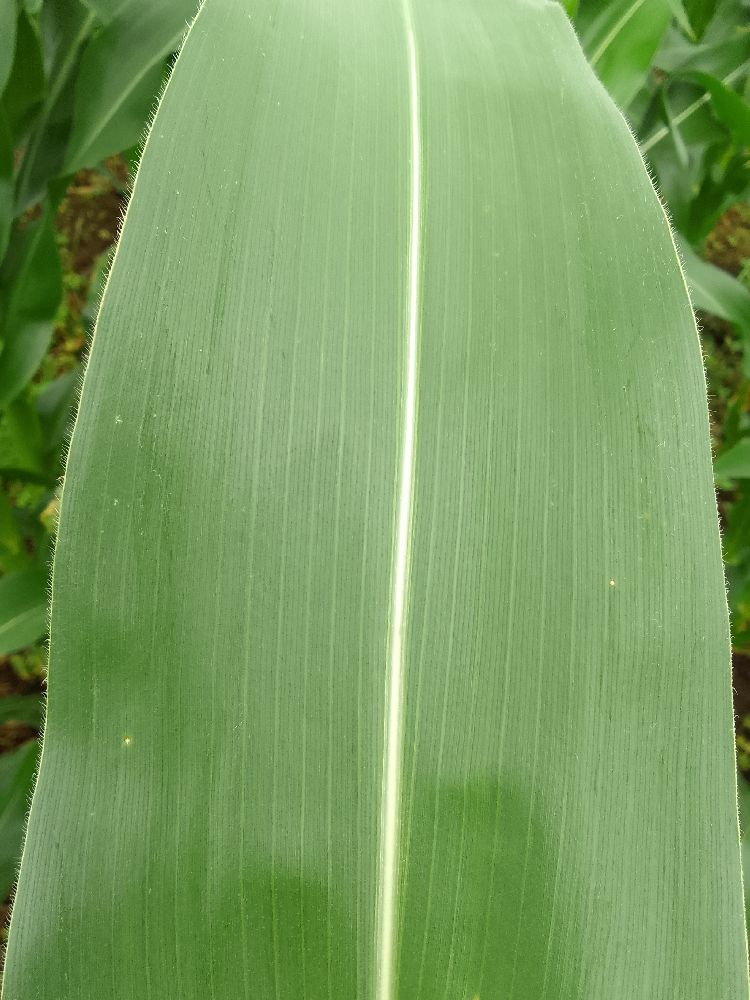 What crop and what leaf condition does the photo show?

maize, healthy
